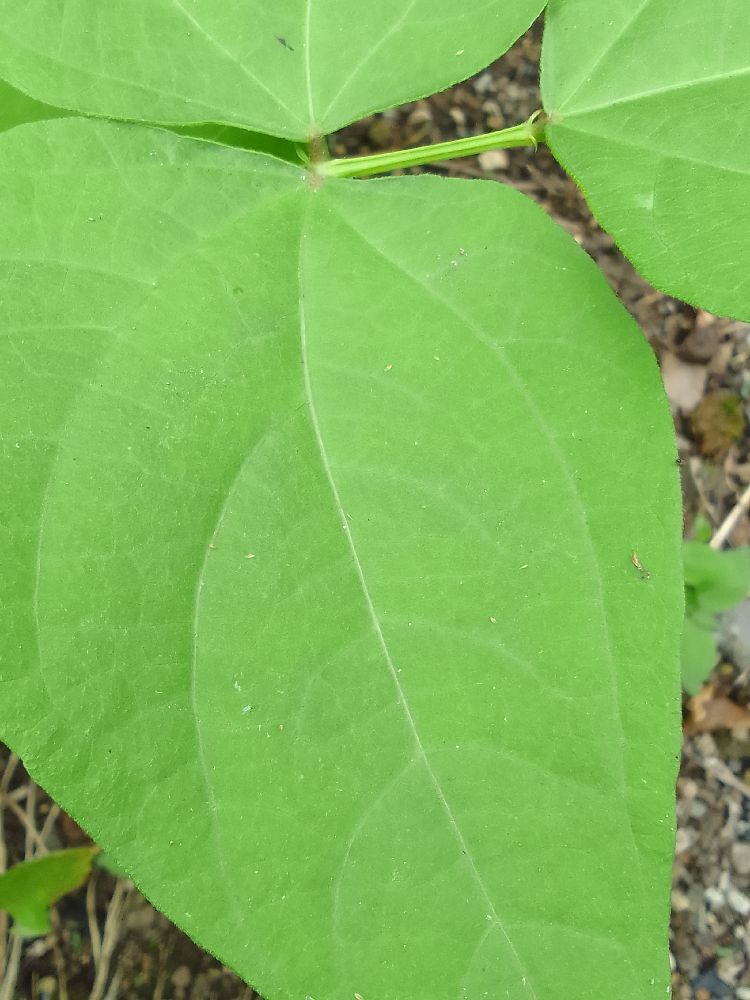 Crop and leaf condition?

common bean, healthy
